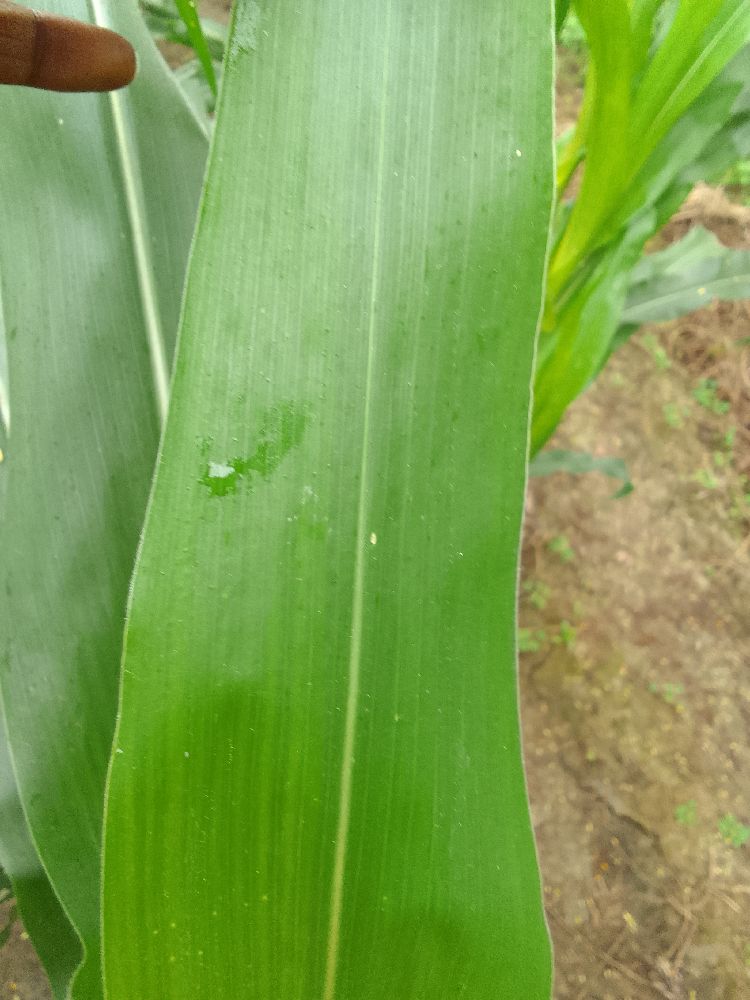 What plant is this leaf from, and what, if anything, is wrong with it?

maize, healthy
